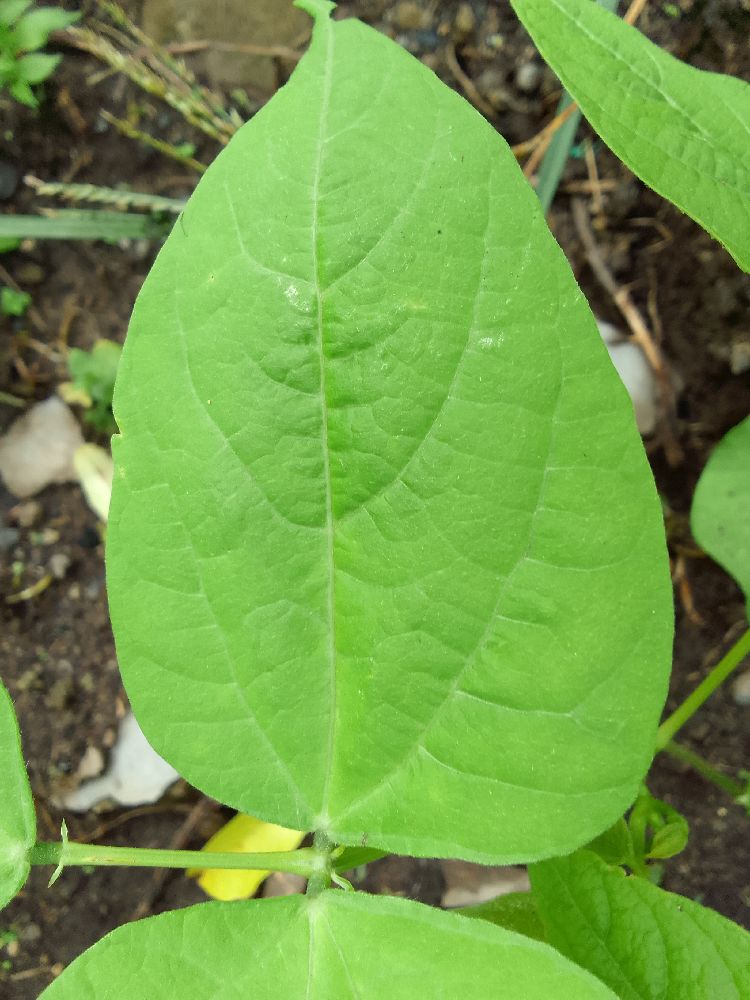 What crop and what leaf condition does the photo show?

common bean, healthy
